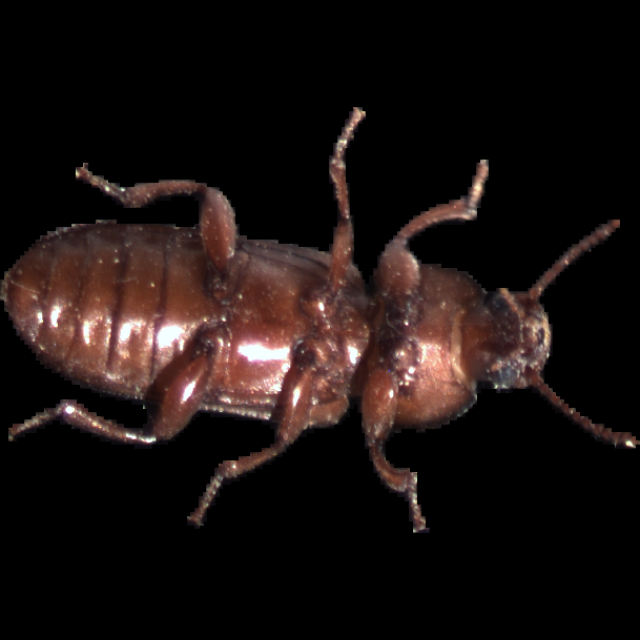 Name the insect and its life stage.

mealworm beetle
